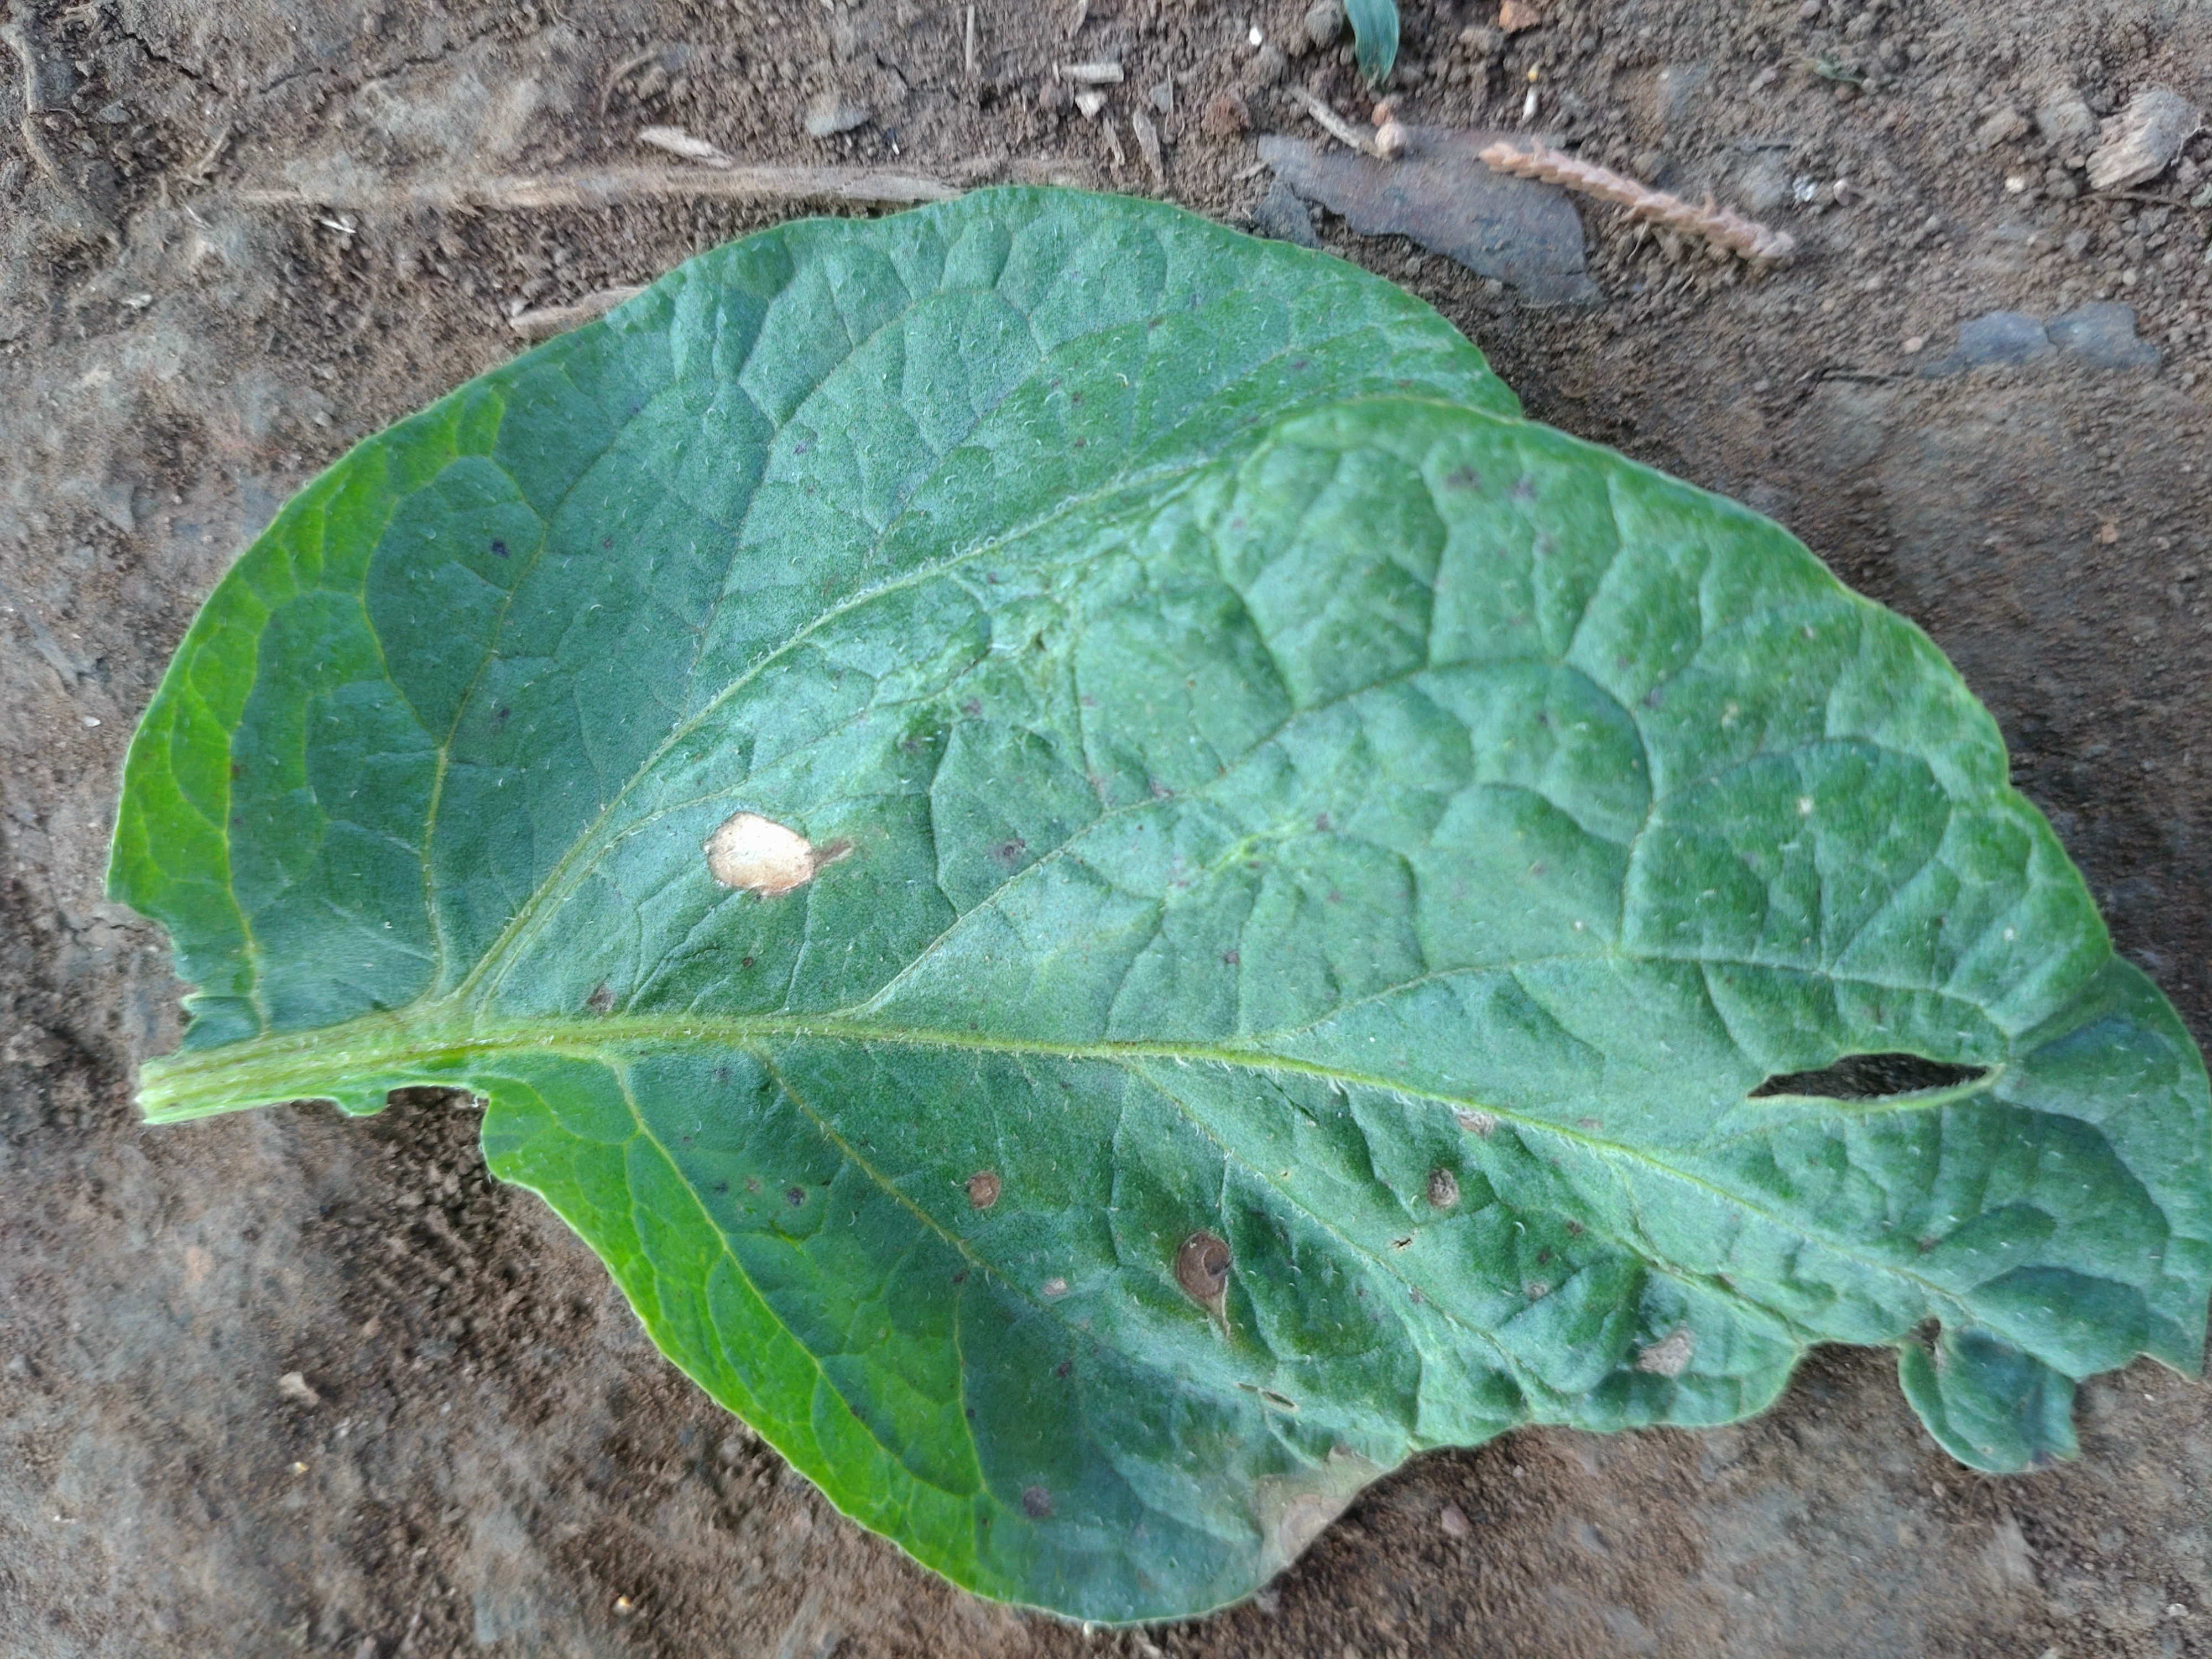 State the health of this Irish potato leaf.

early blight
